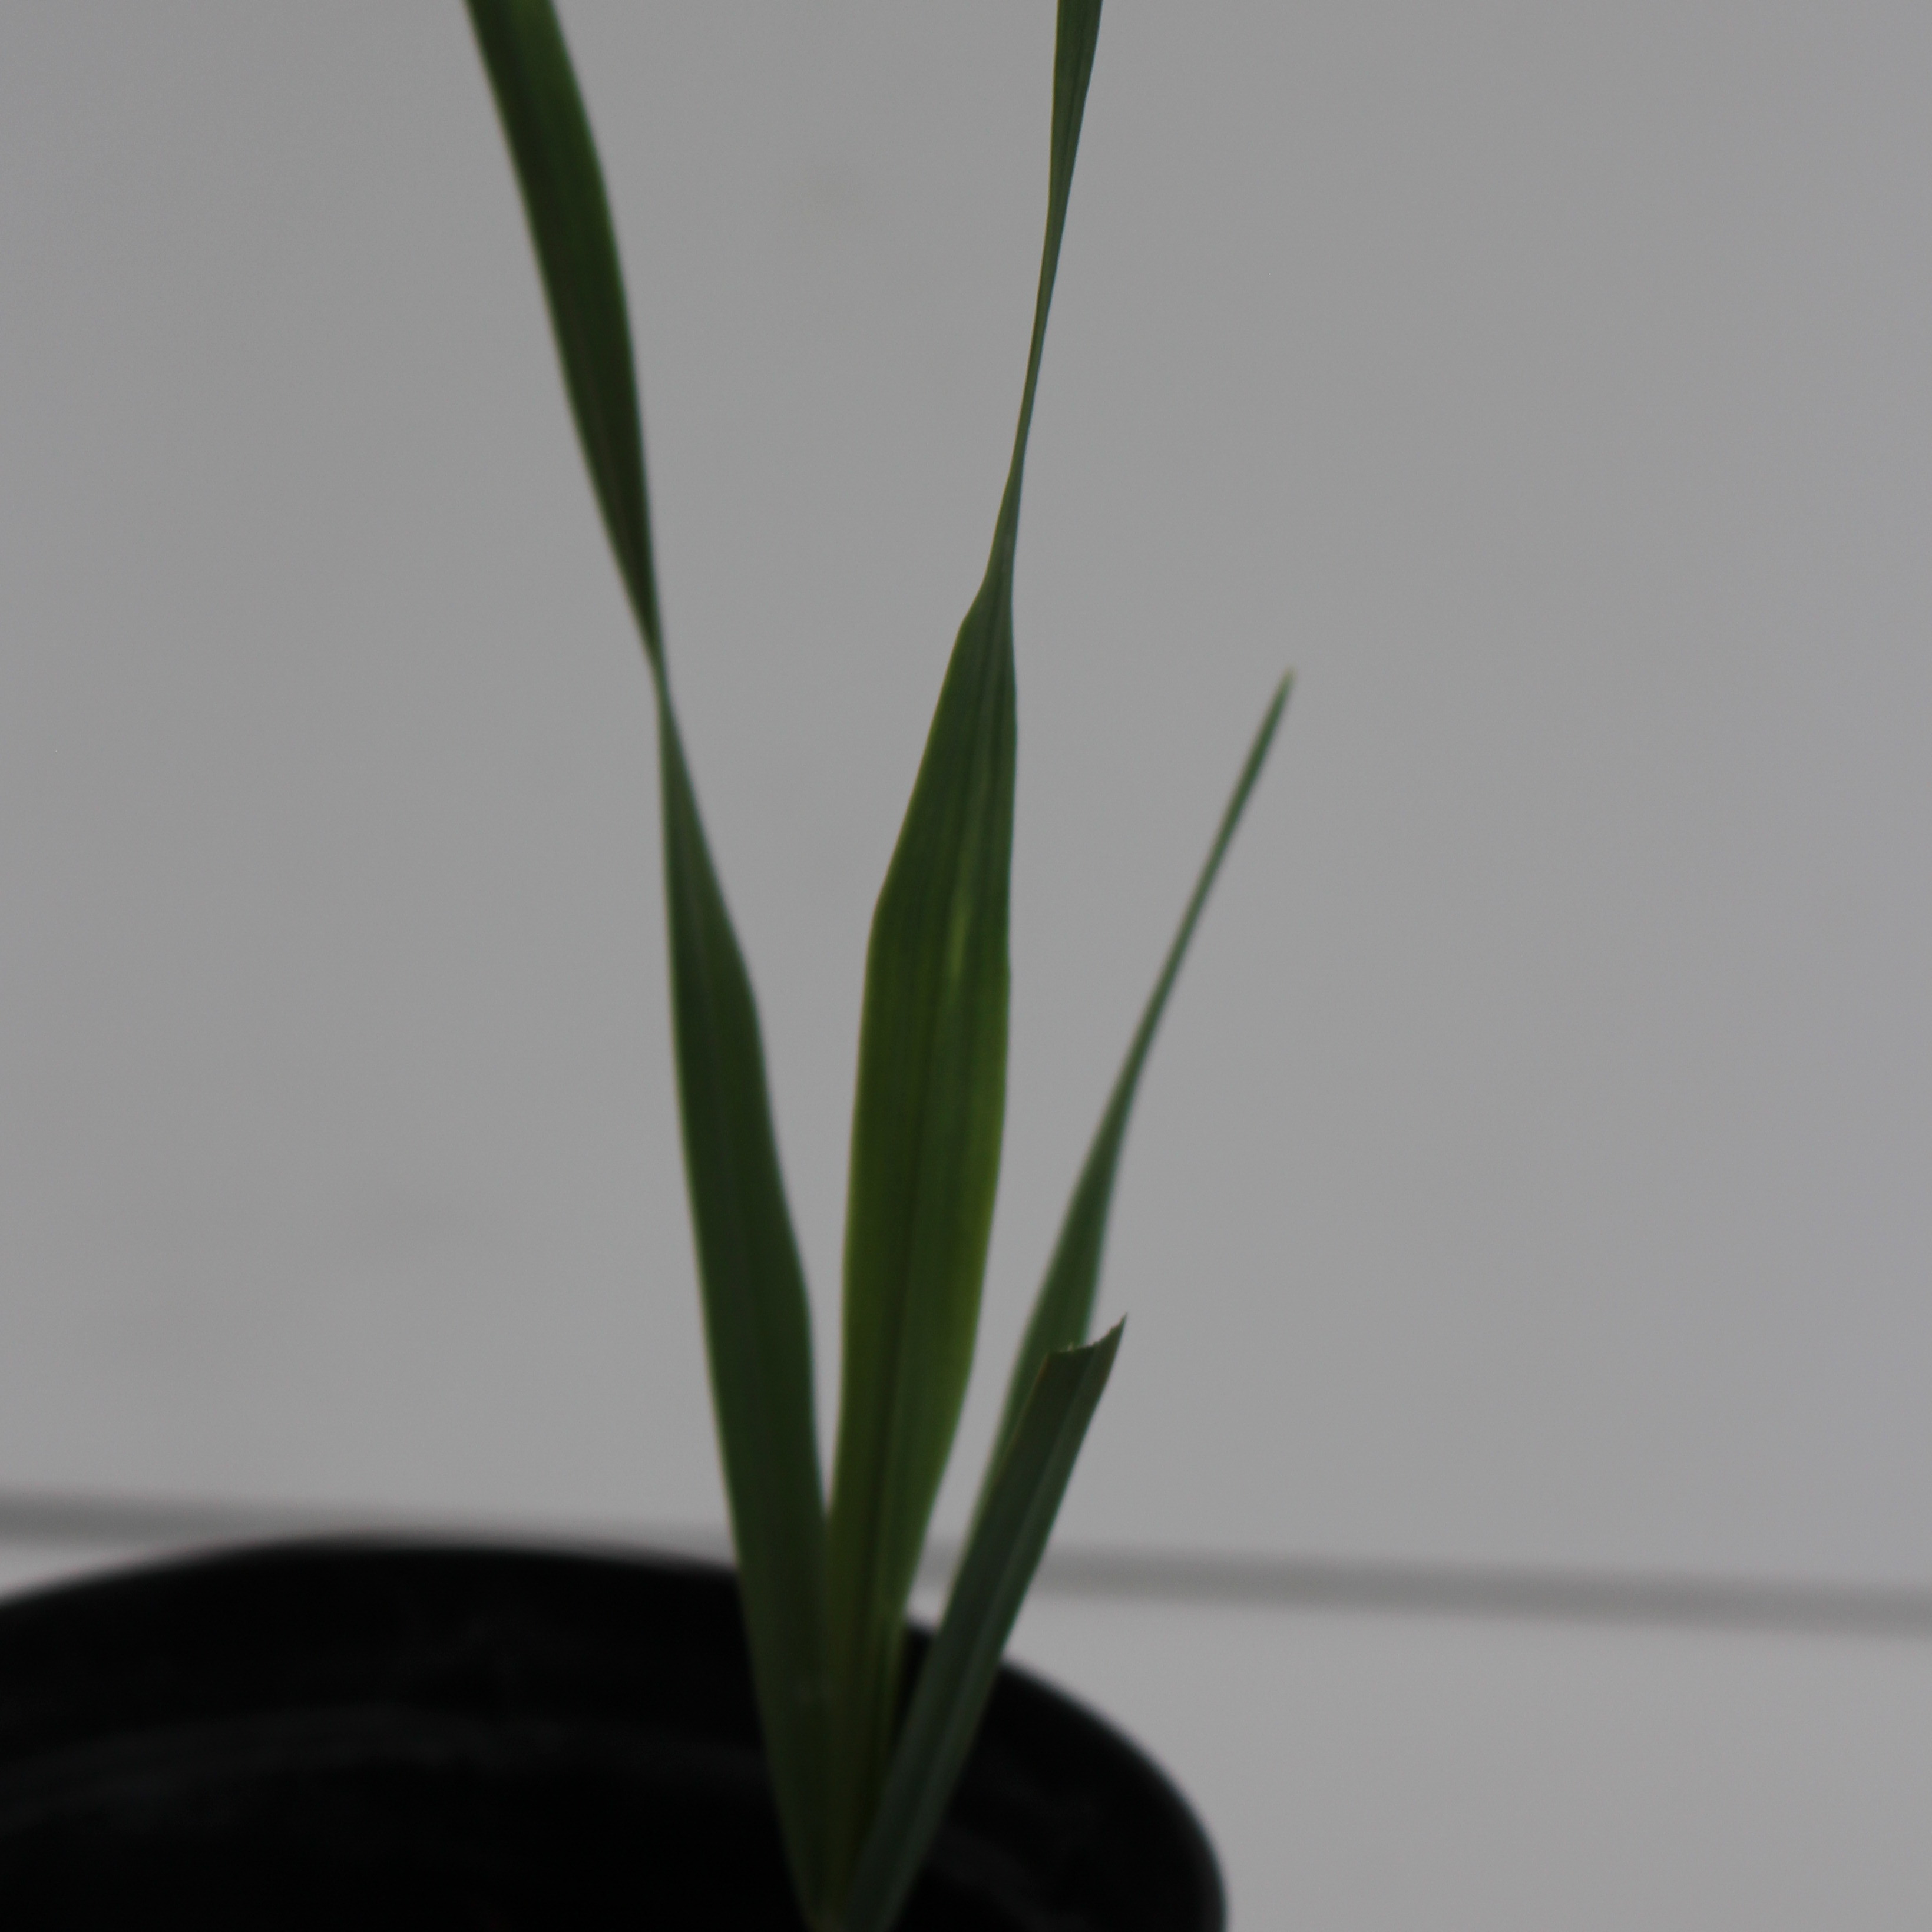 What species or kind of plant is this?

Avena sterilis
